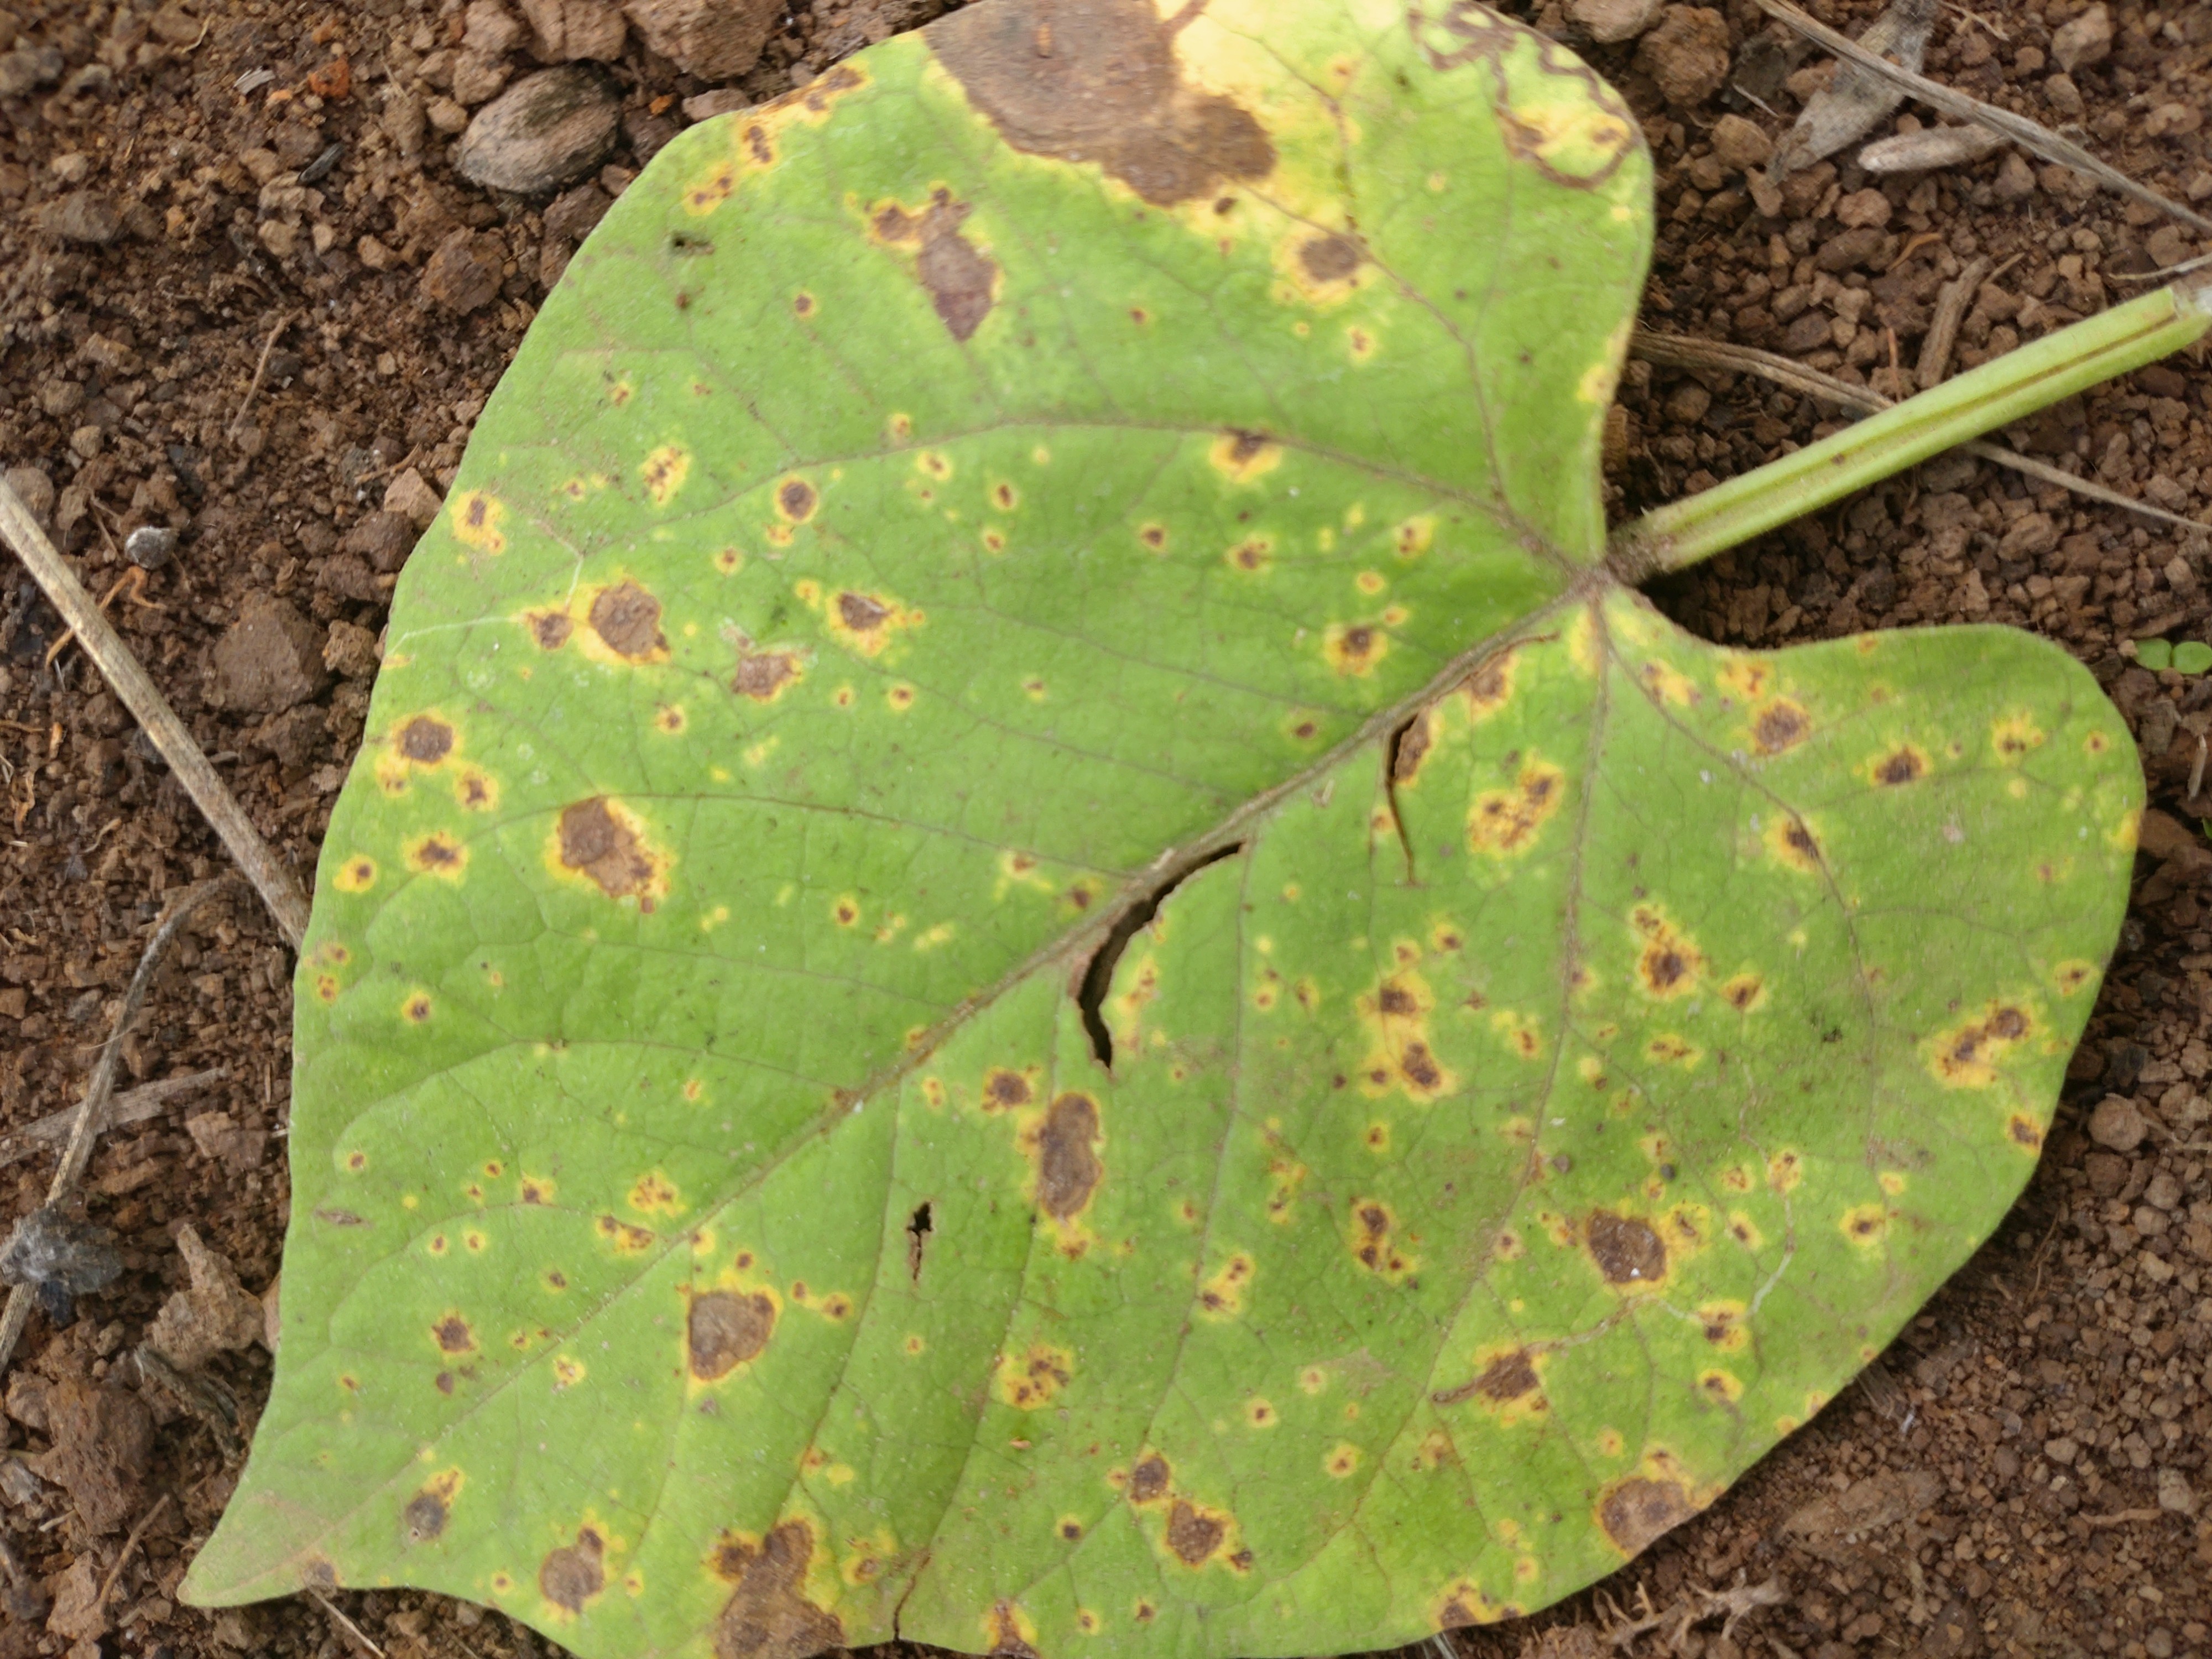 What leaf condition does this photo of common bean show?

rust
